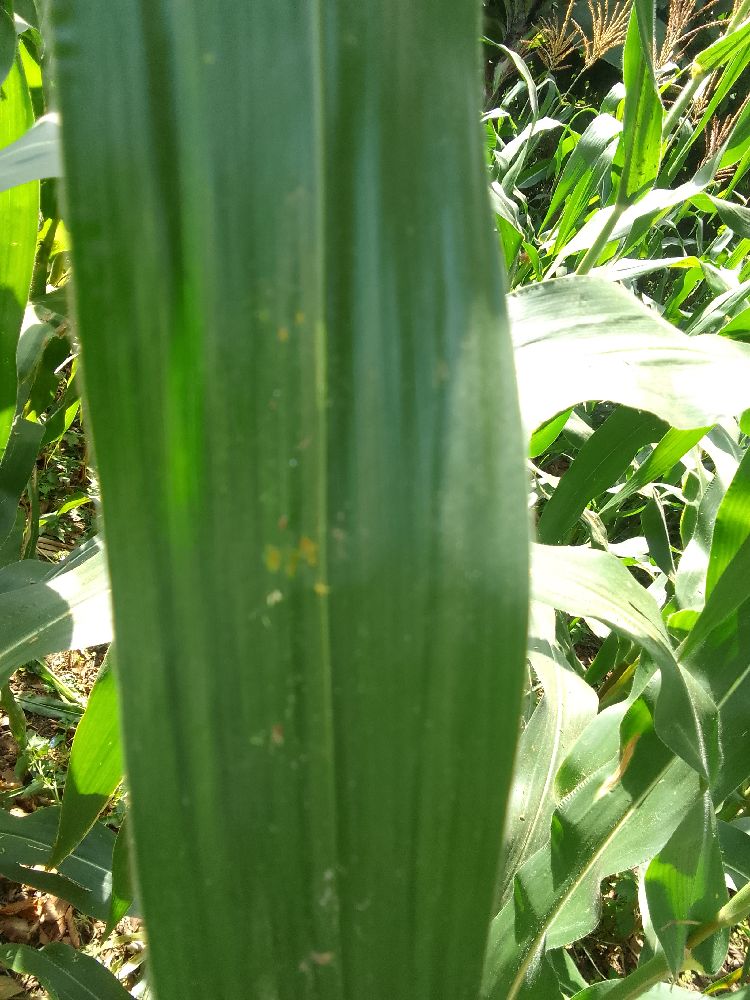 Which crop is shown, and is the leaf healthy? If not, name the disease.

maize, healthy
